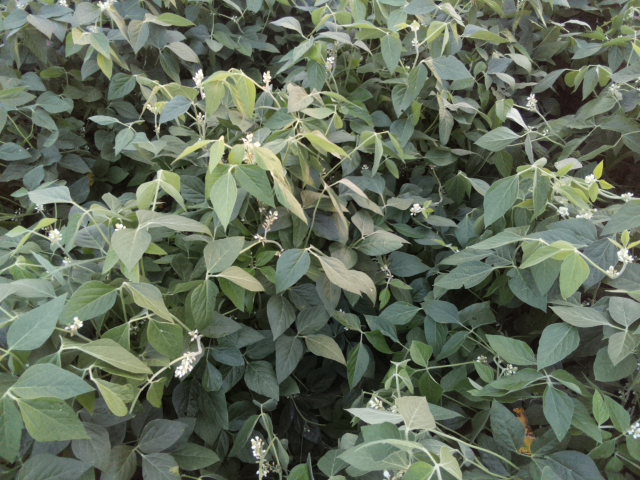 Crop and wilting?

soybean, leaves with no wilting
